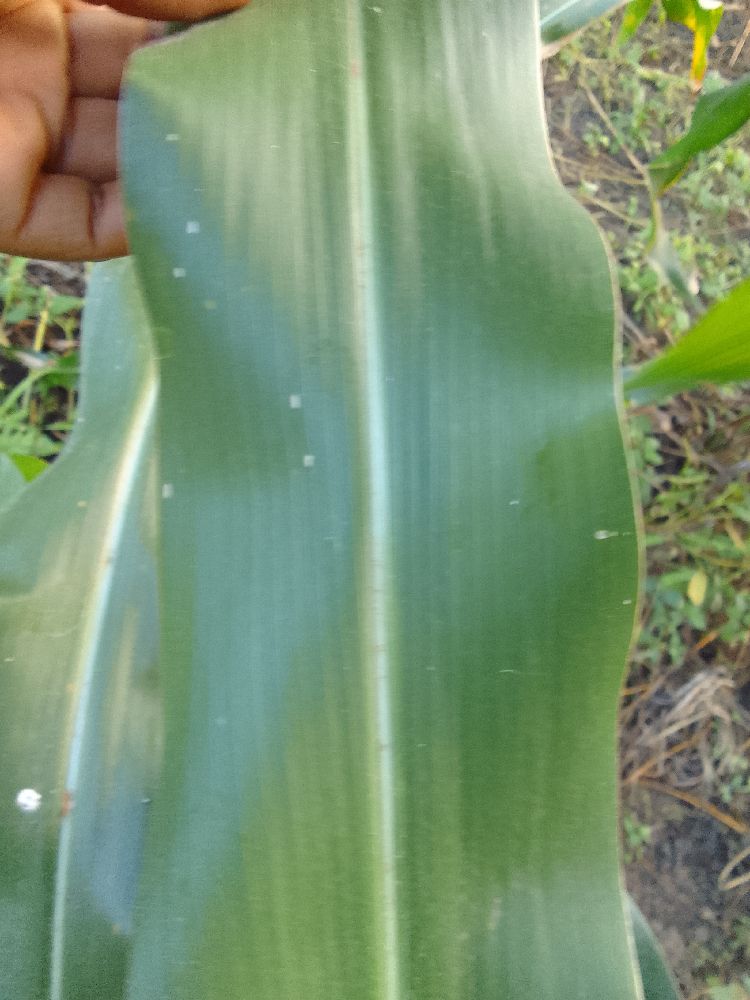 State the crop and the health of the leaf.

maize, healthy
